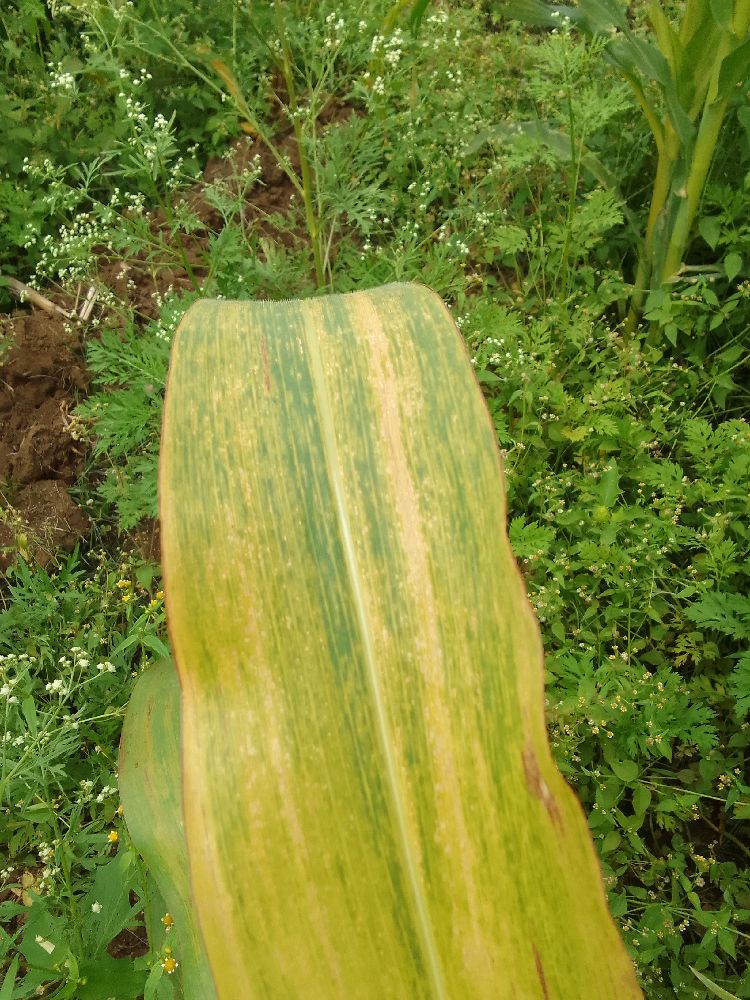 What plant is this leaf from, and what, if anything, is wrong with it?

maize, maize lethal necrosis
